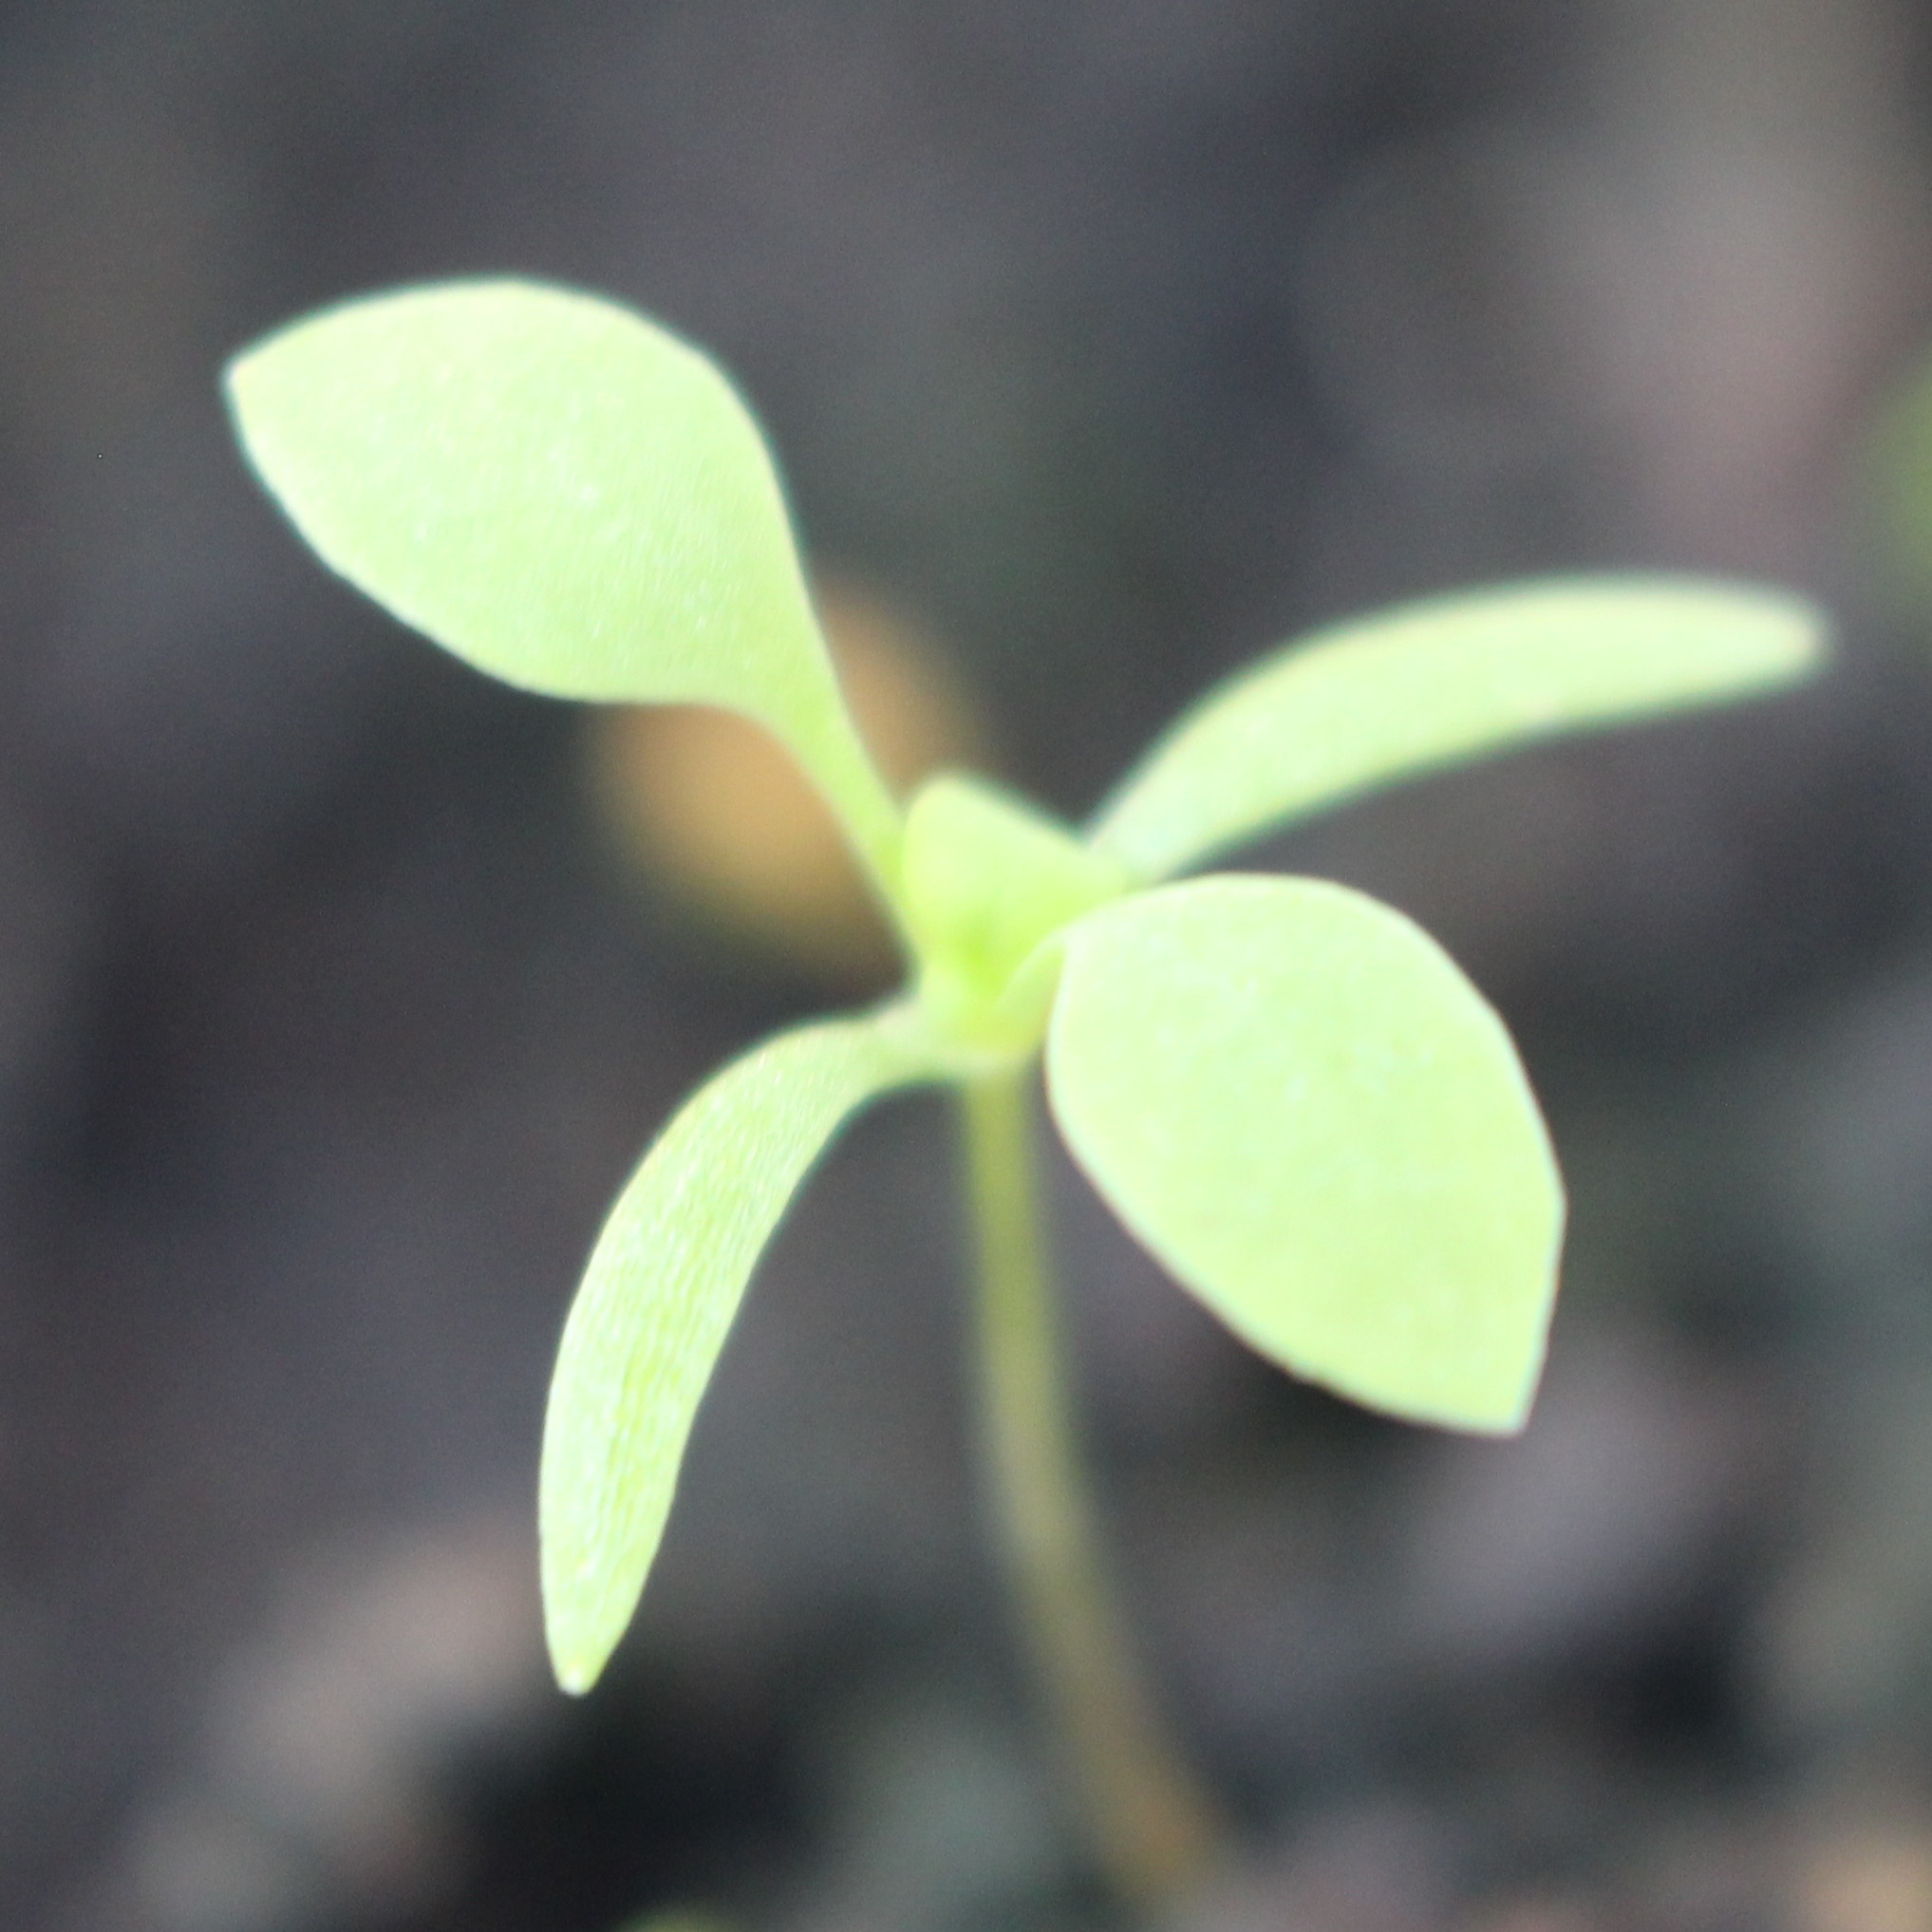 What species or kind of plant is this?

Papaver rhoeas
